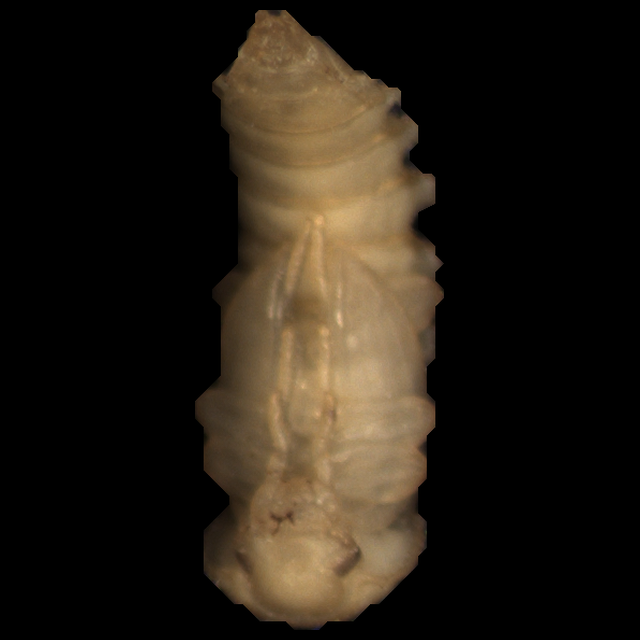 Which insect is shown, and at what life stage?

mealworm pupa
